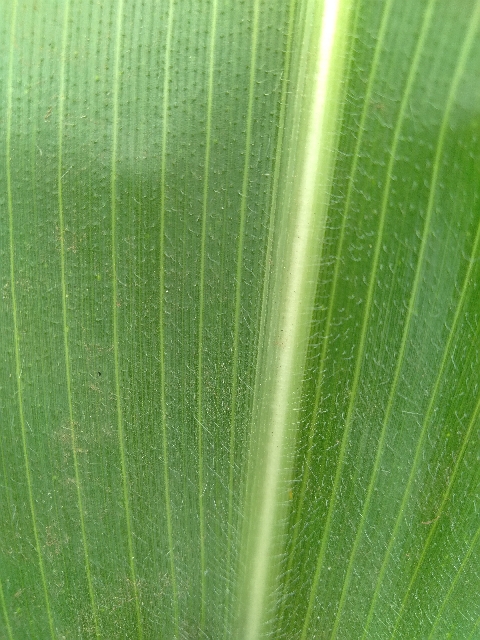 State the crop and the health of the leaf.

maize, healthy
